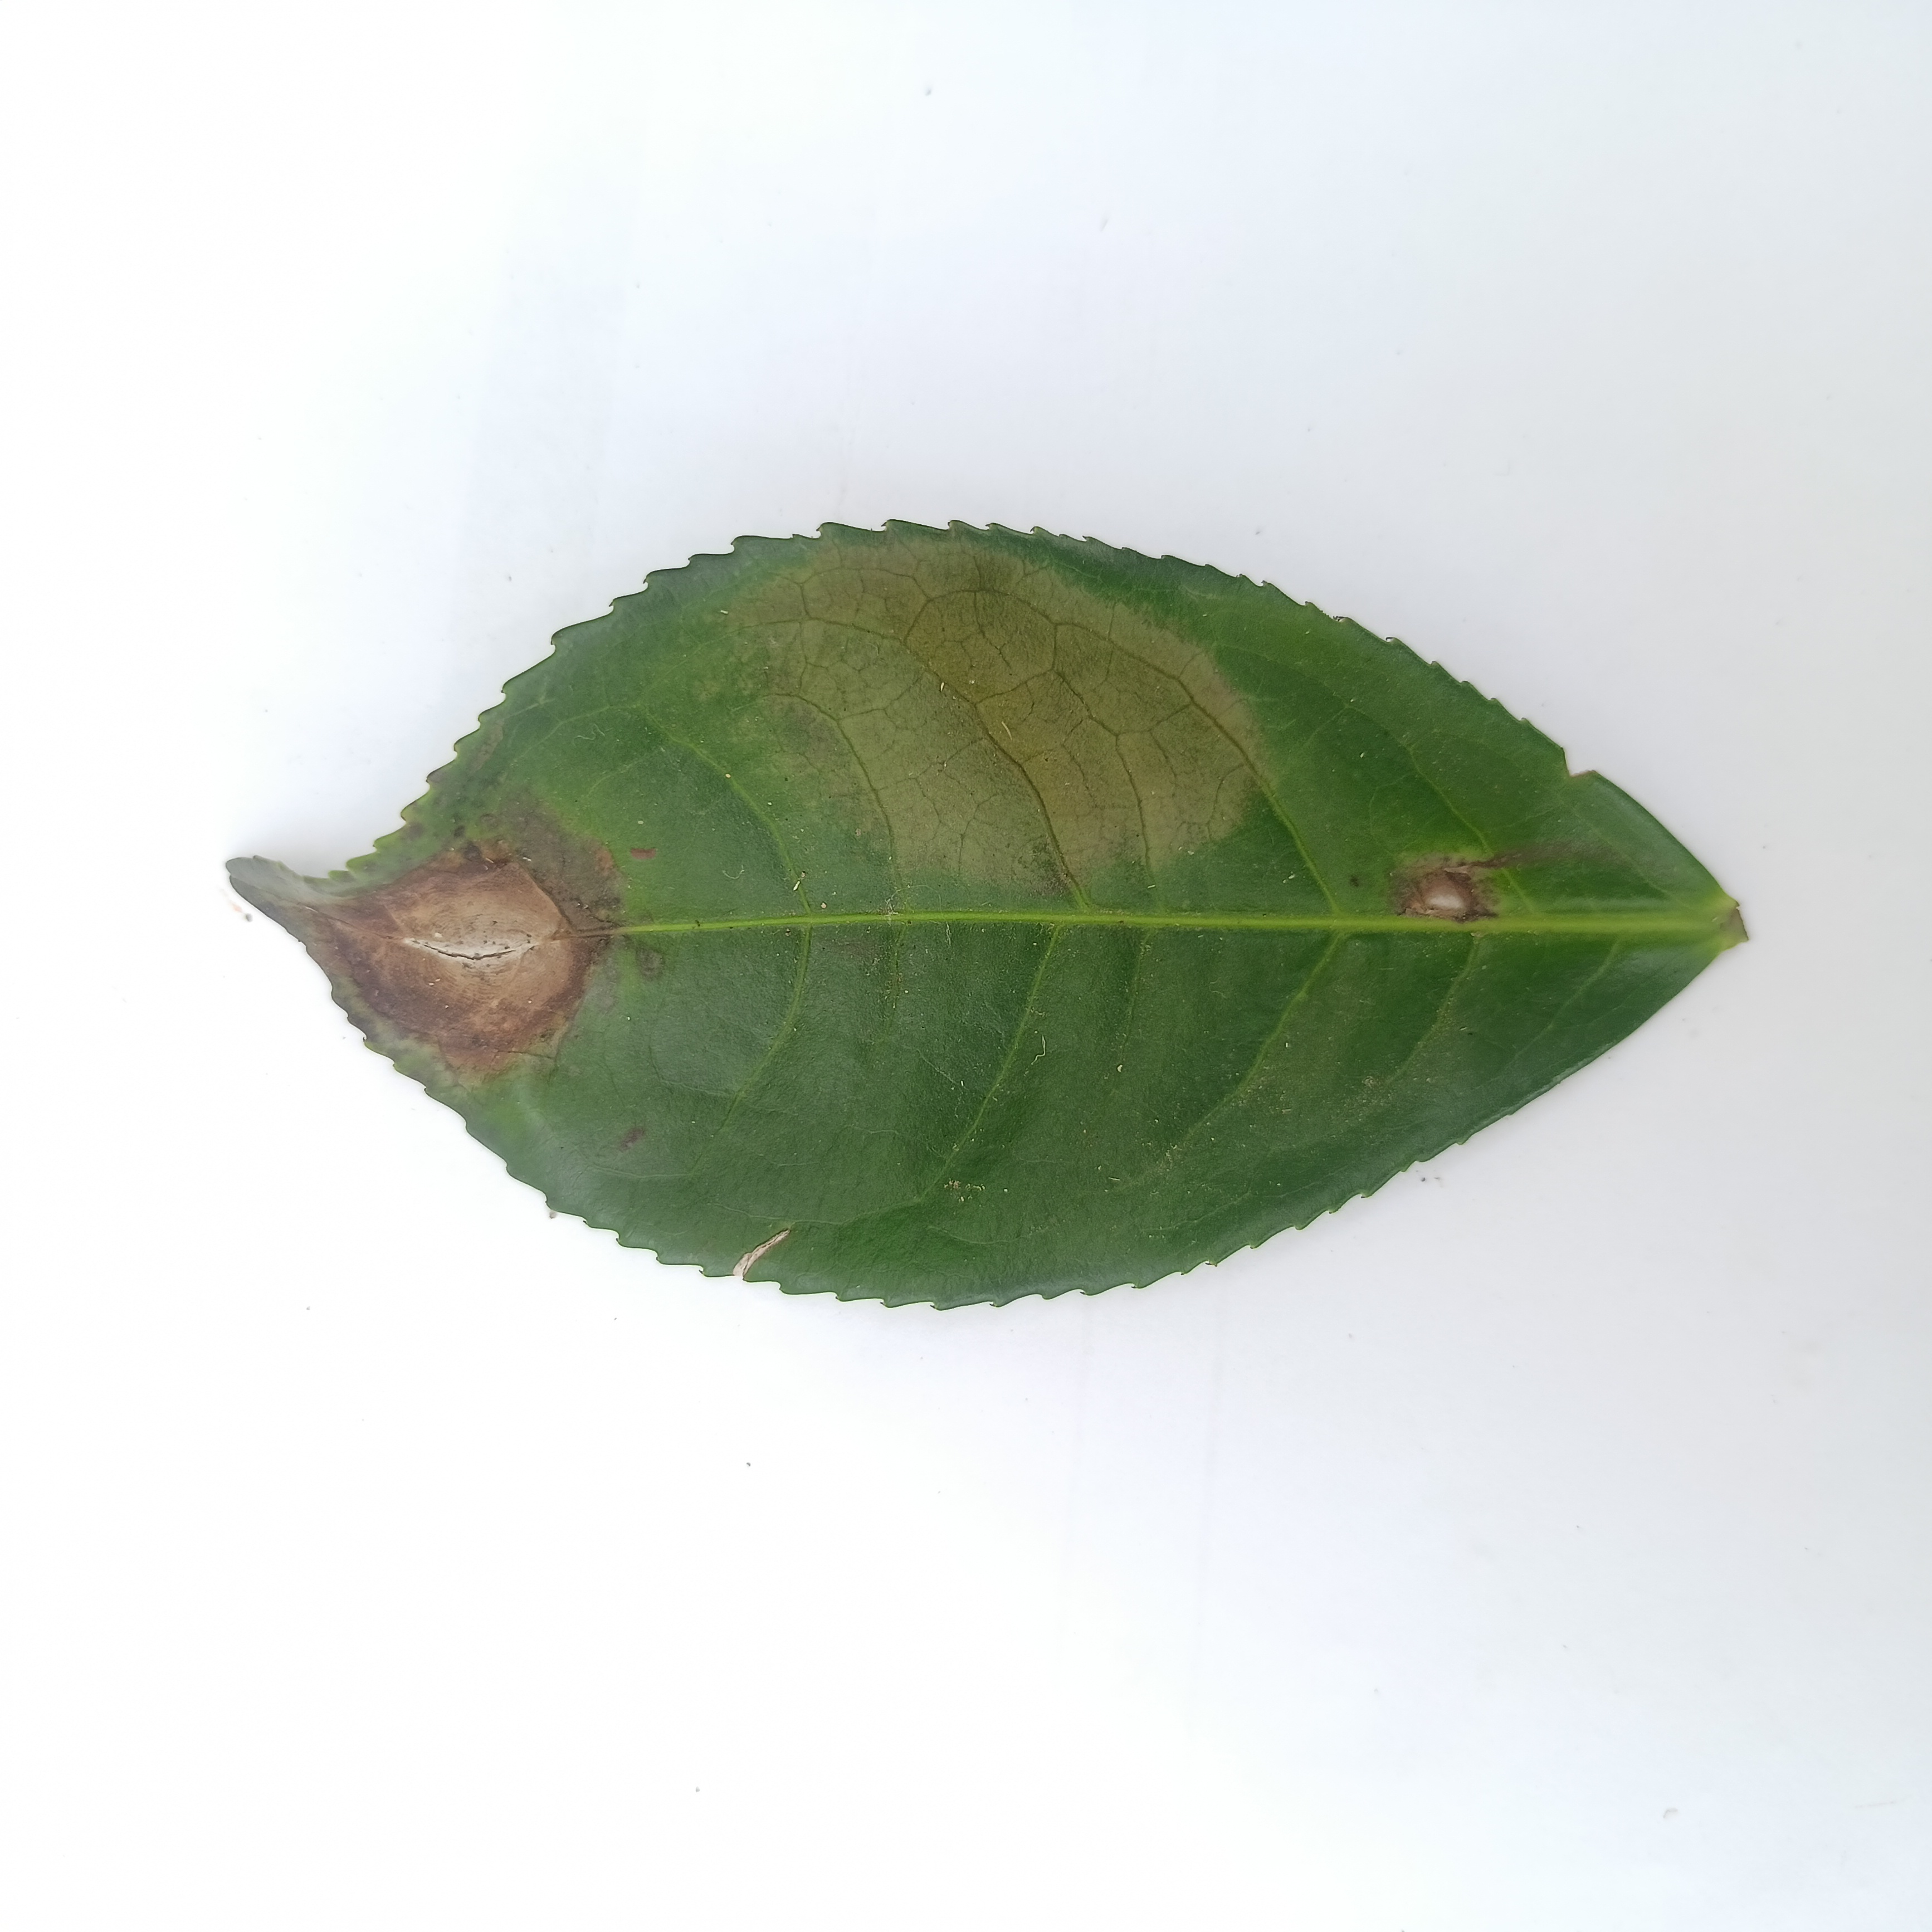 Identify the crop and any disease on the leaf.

tea, brown blight
